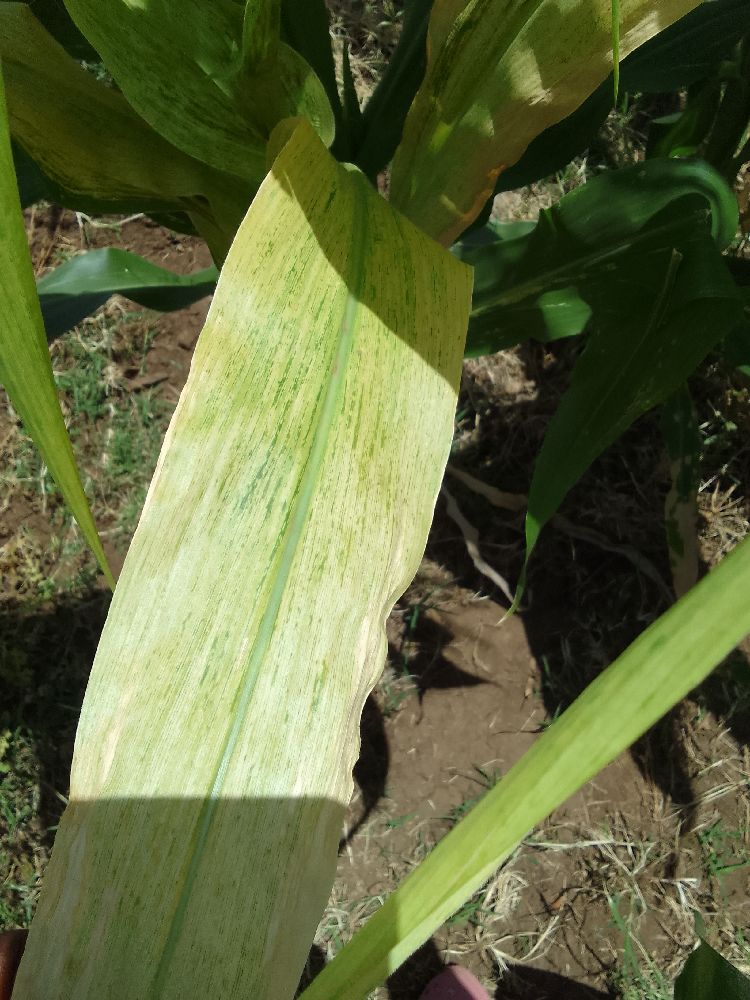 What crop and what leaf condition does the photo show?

maize, maize lethal necrosis
